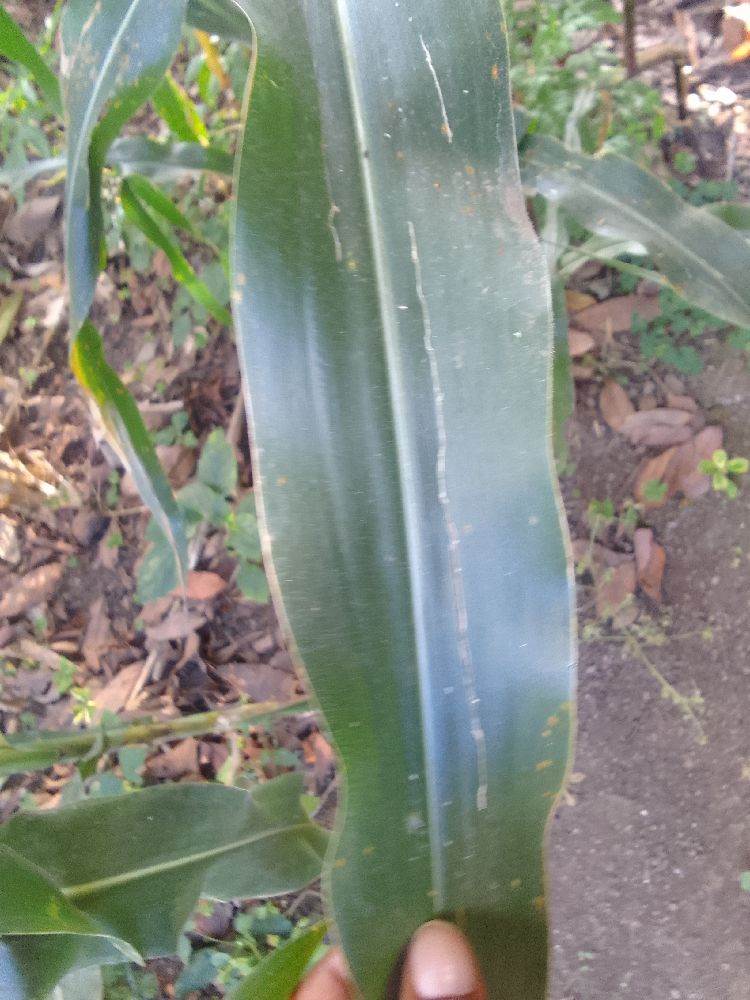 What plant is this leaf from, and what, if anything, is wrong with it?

maize, healthy
